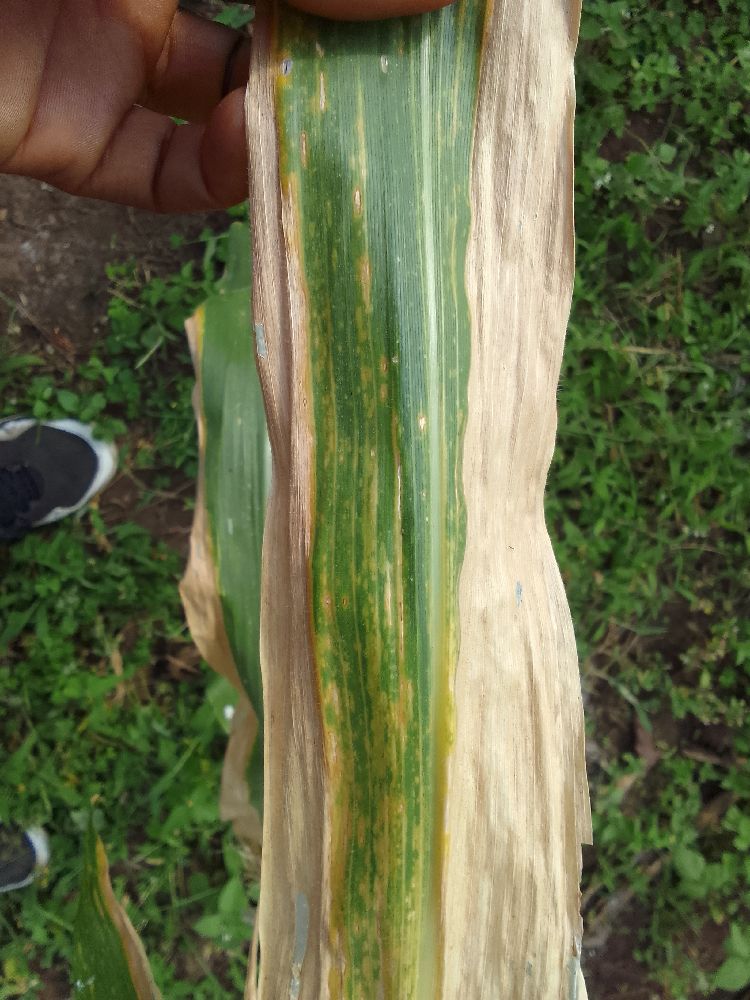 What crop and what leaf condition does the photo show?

maize, maize lethal necrosis
